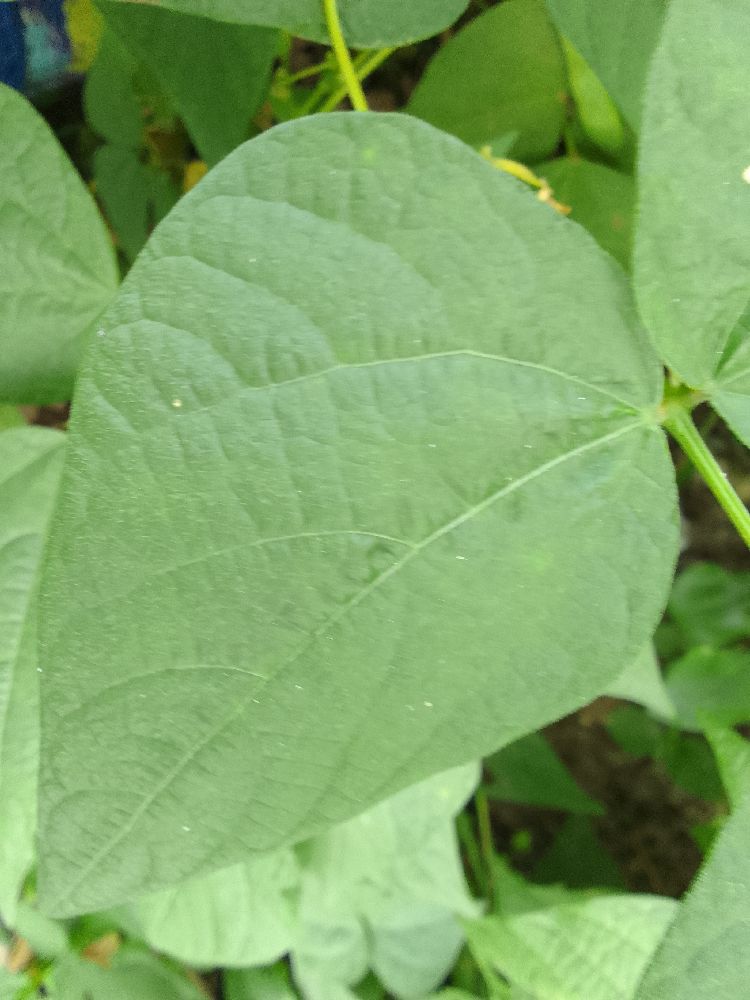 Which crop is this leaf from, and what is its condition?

common bean, healthy
